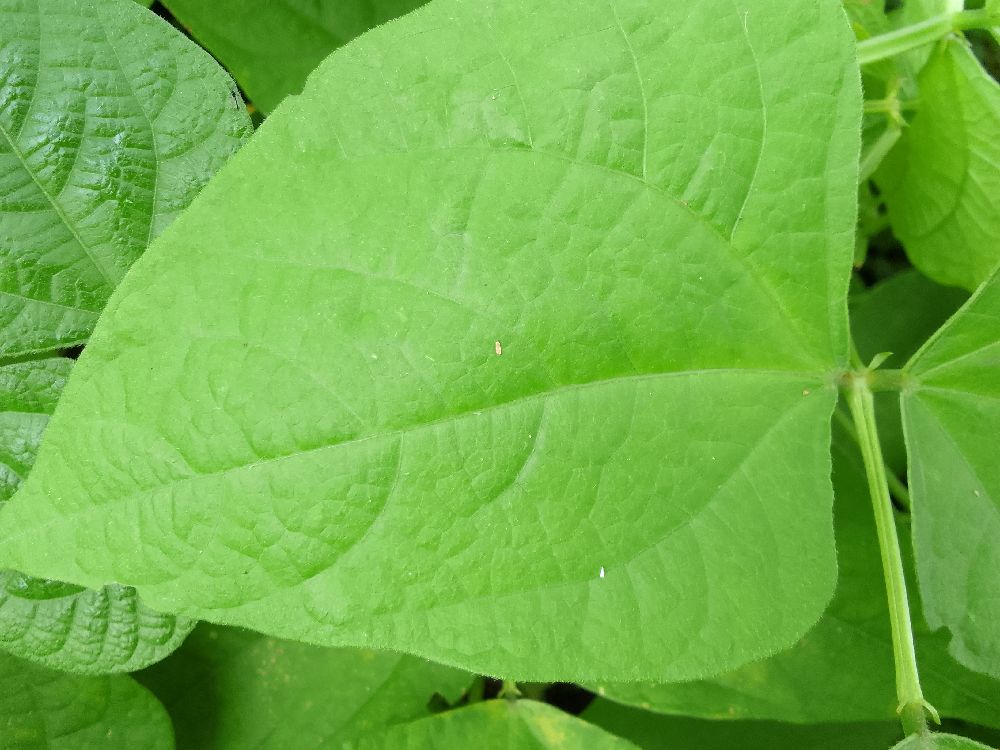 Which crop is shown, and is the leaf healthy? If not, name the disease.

common bean, healthy
